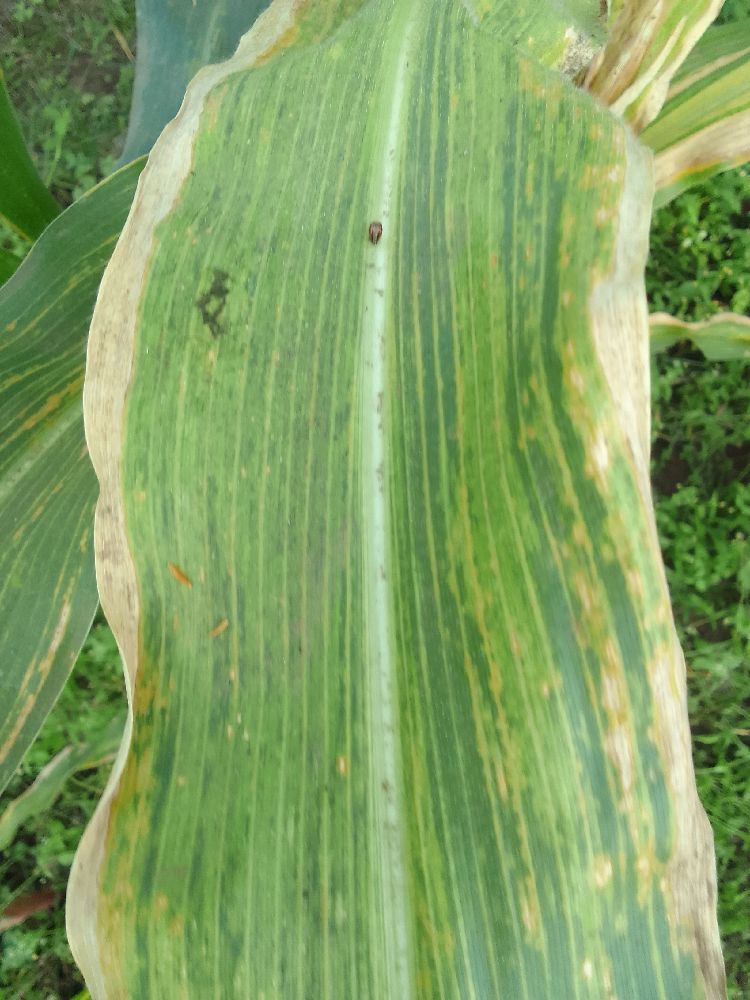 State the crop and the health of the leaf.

maize, maize lethal necrosis
